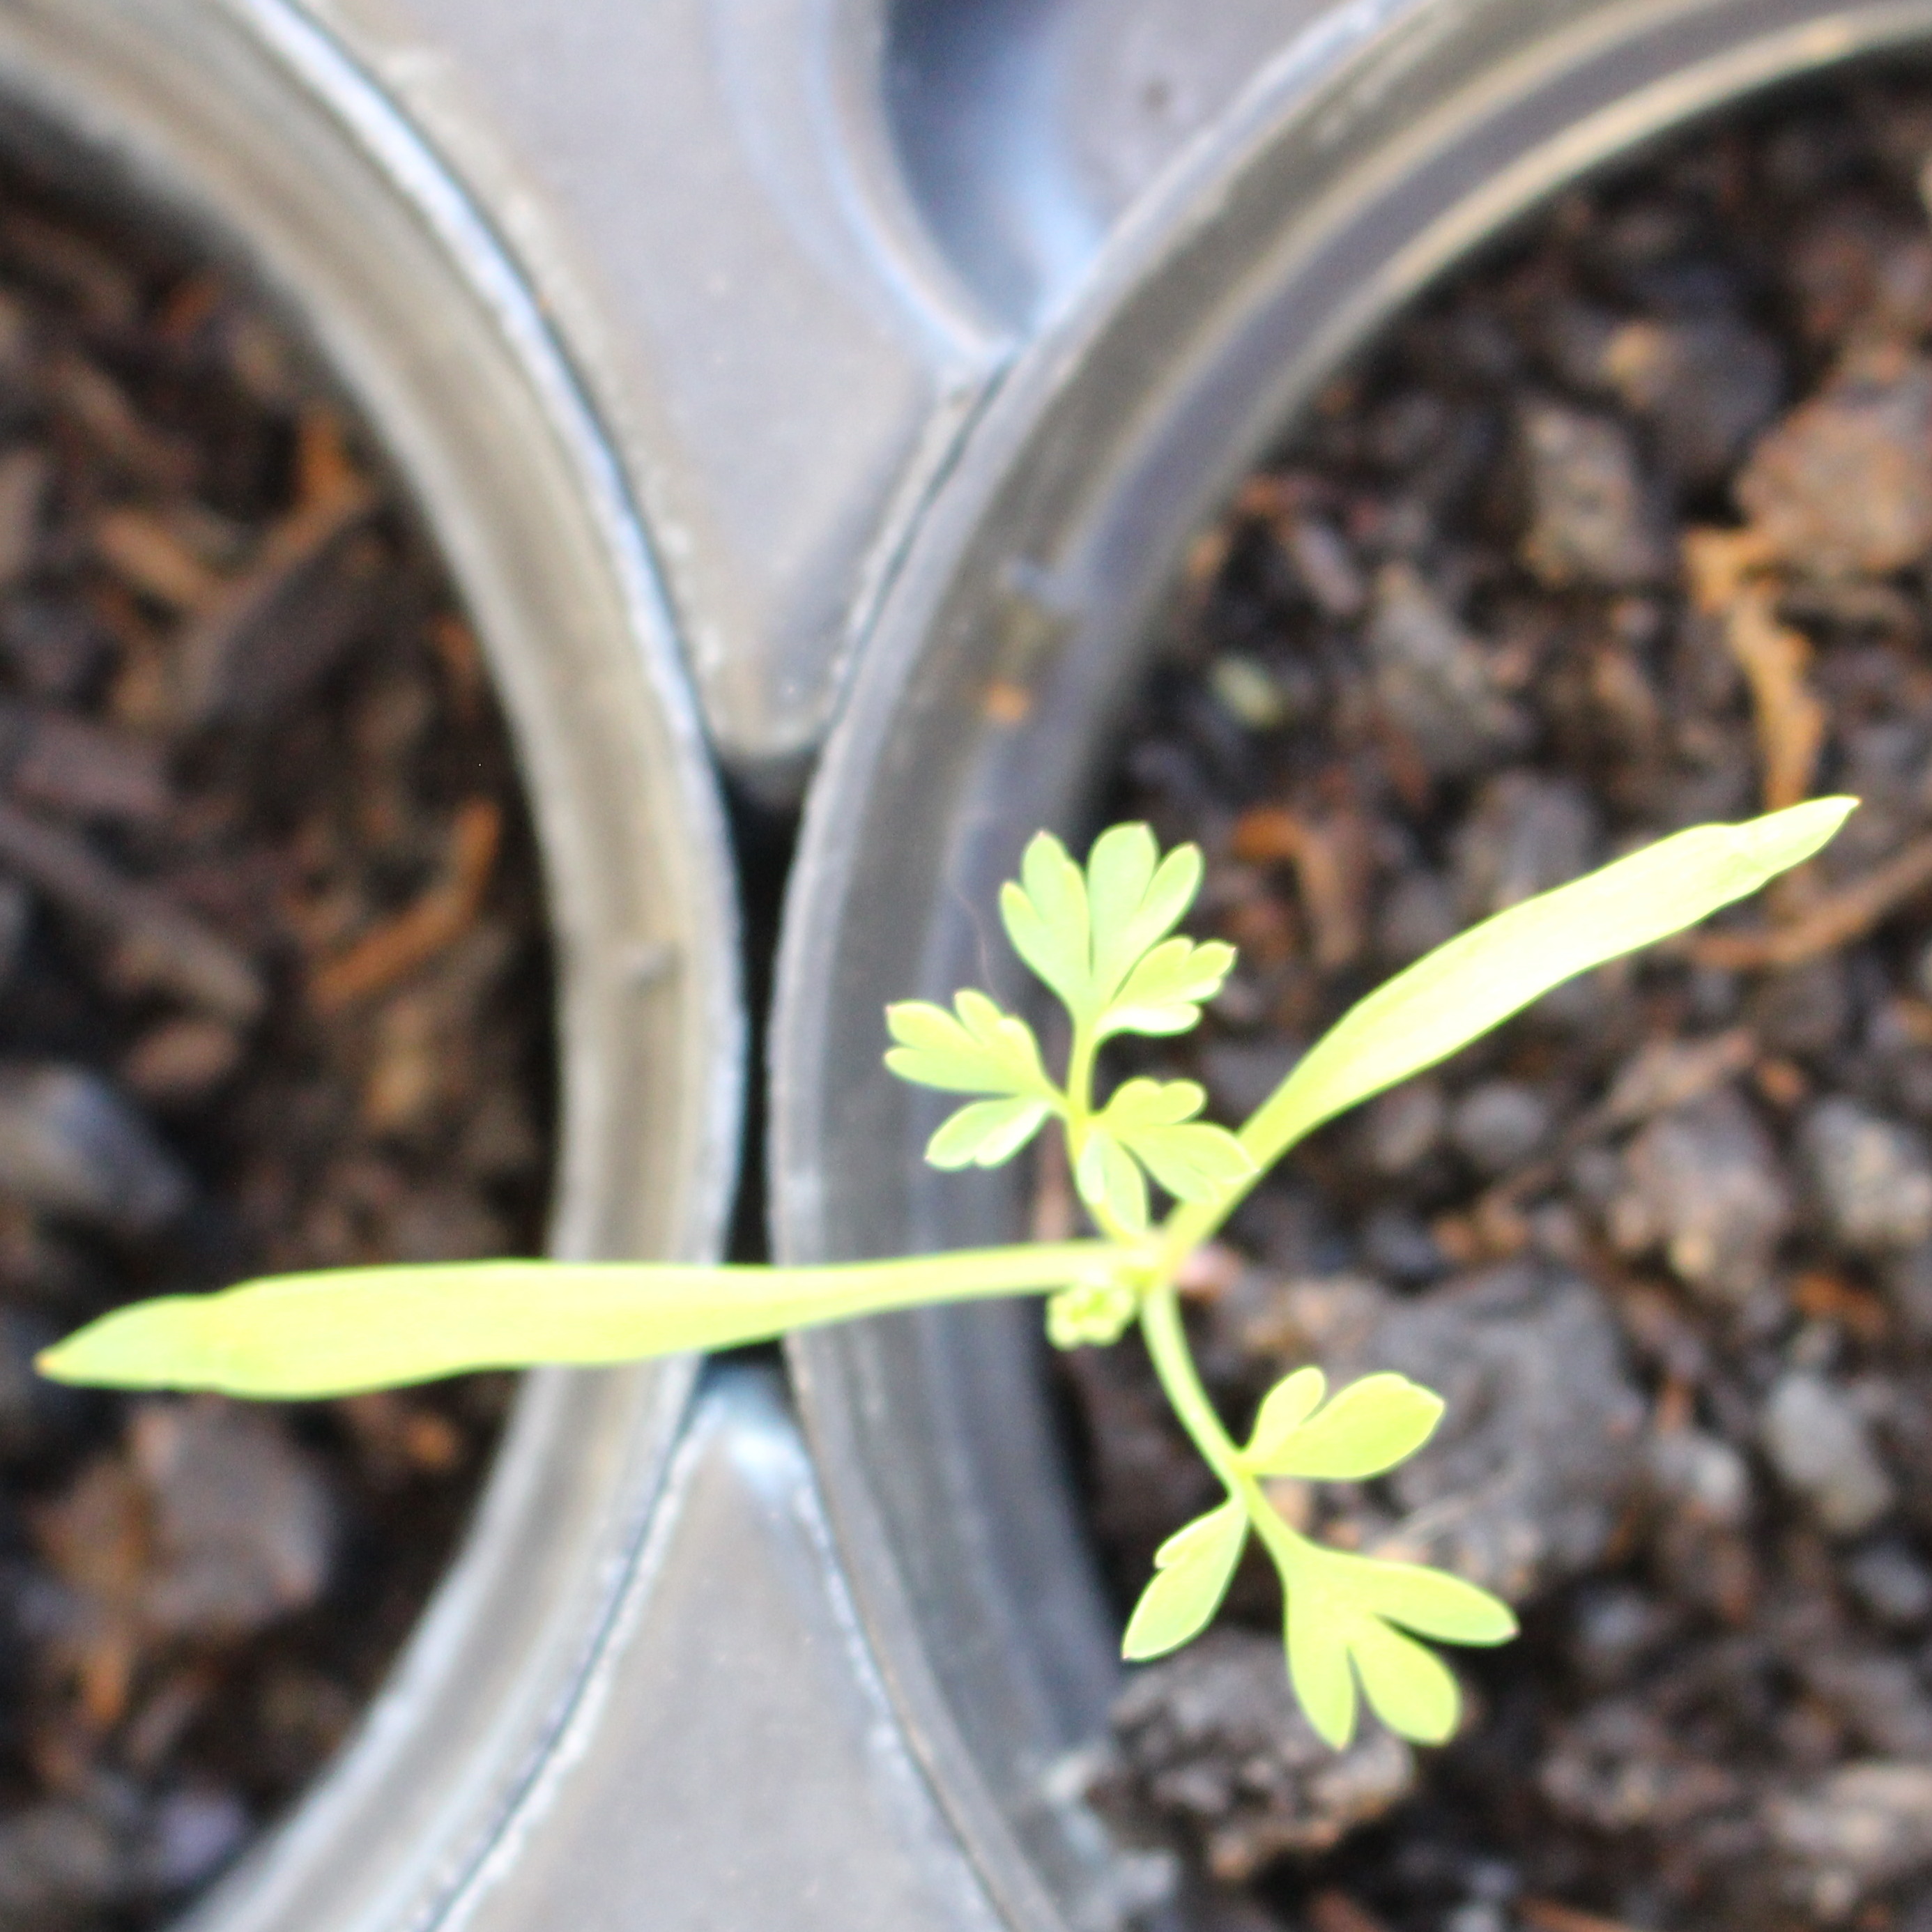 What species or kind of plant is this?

Fumaria officinalis
